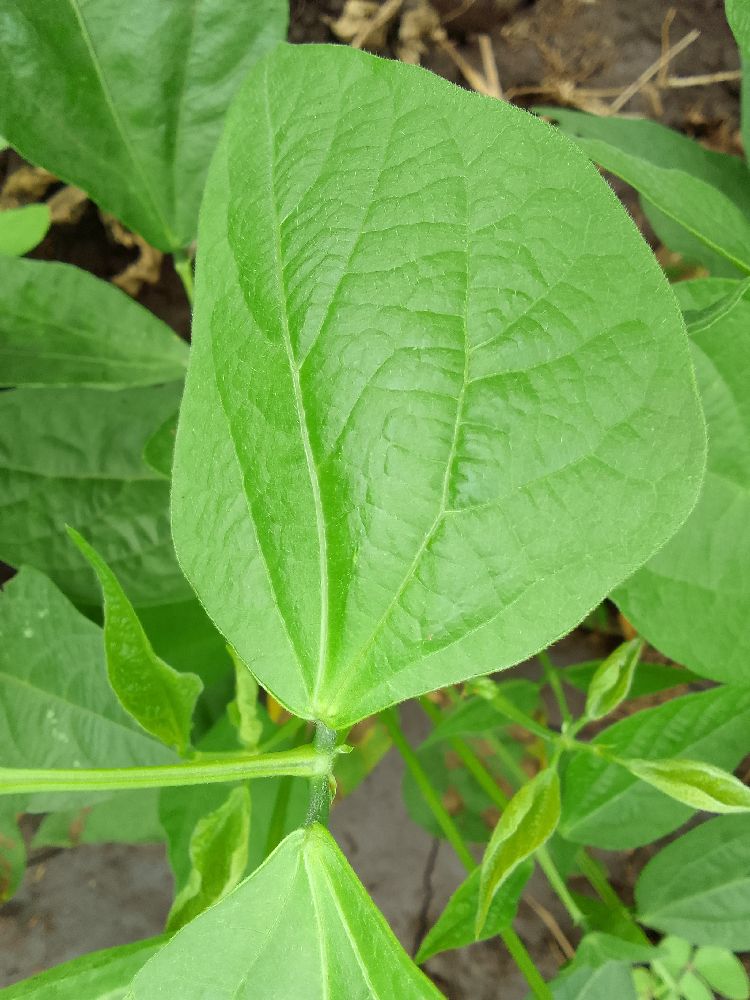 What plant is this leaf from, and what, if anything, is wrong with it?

common bean, healthy
